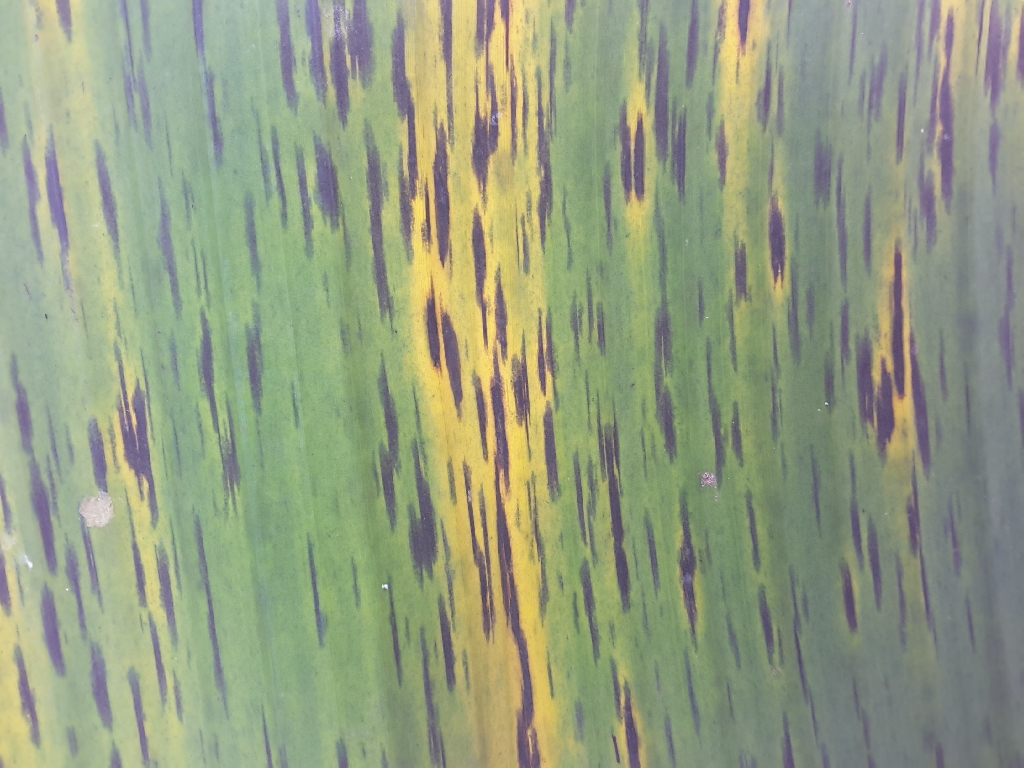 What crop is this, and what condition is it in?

banana, black sigatoka
